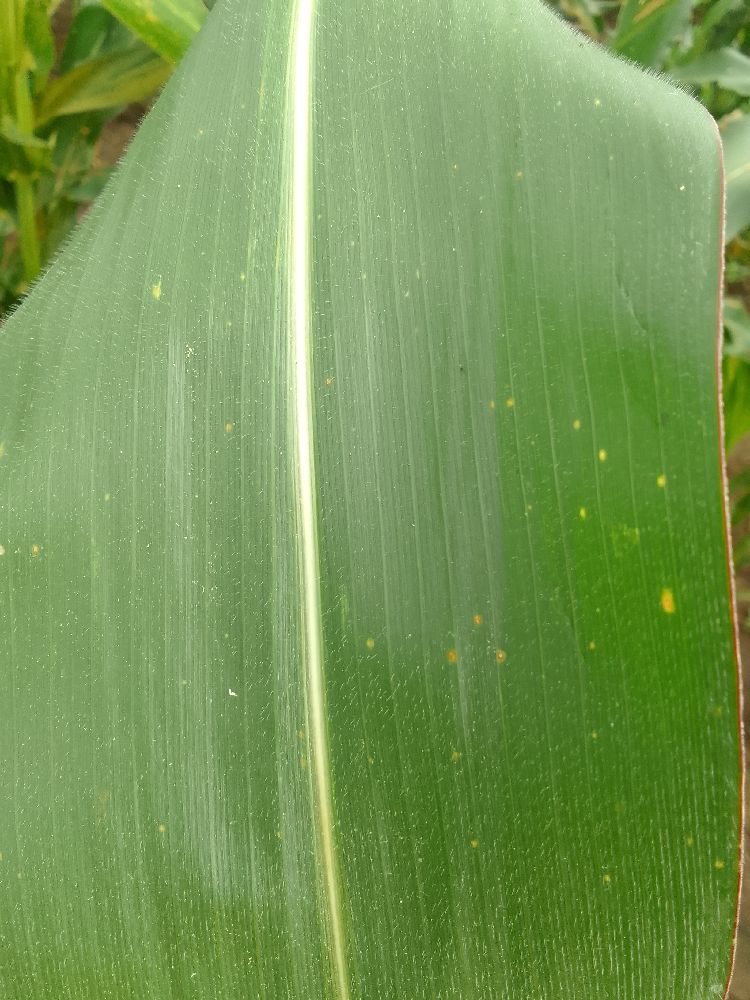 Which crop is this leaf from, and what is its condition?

maize, healthy
